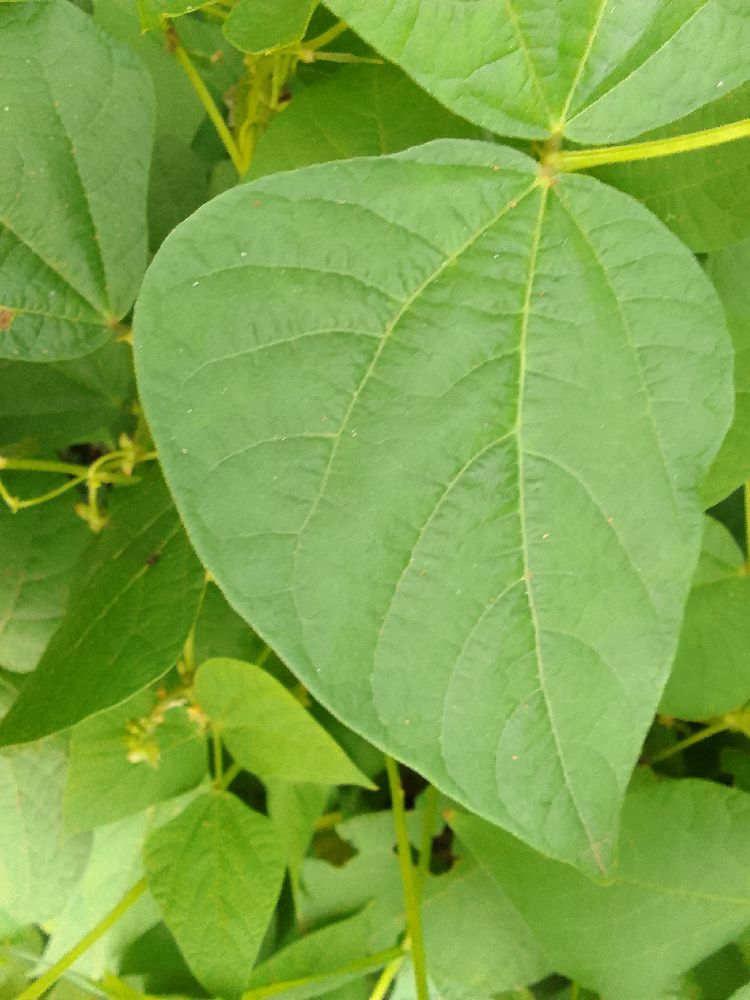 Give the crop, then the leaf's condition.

common bean, healthy
